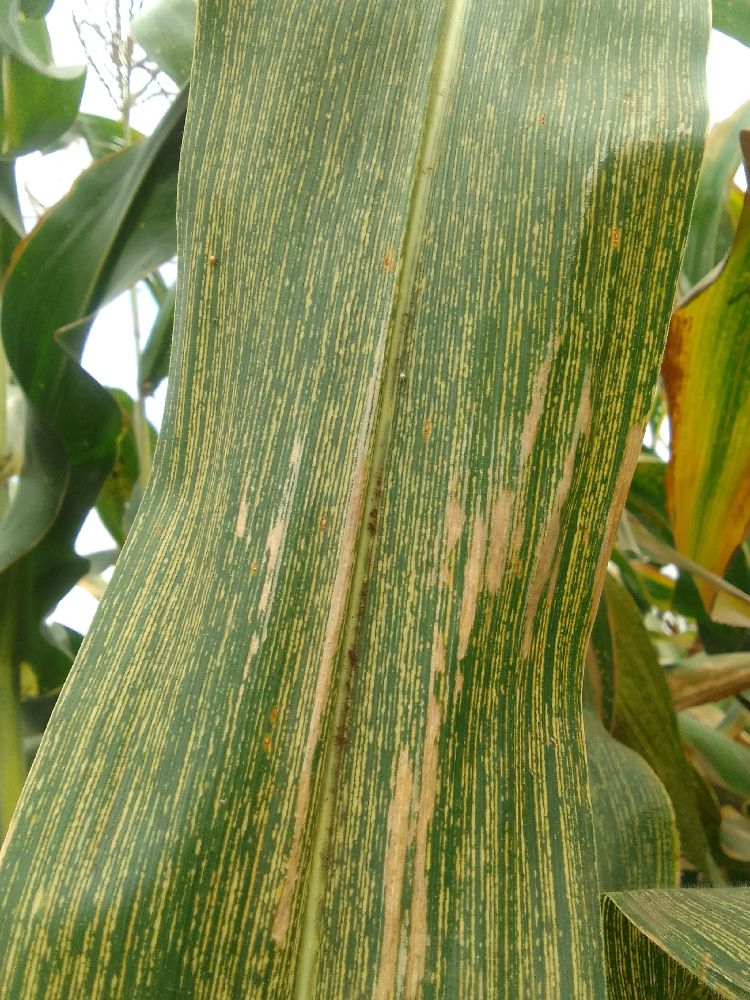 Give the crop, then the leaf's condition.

maize, maize streak virus
